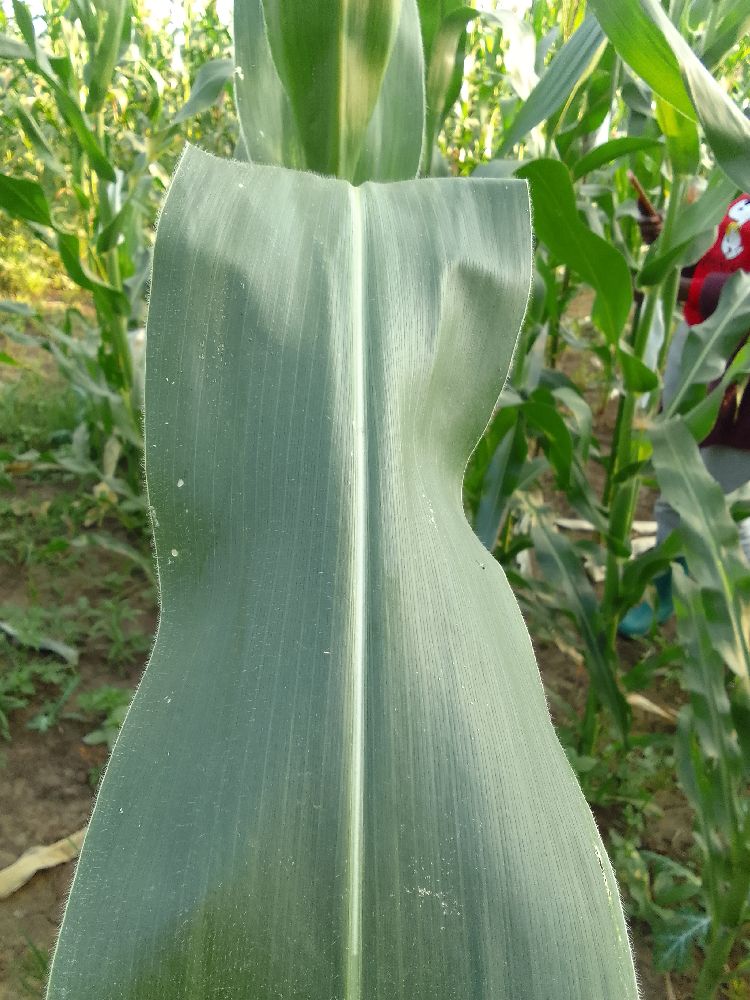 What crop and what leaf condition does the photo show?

maize, healthy
